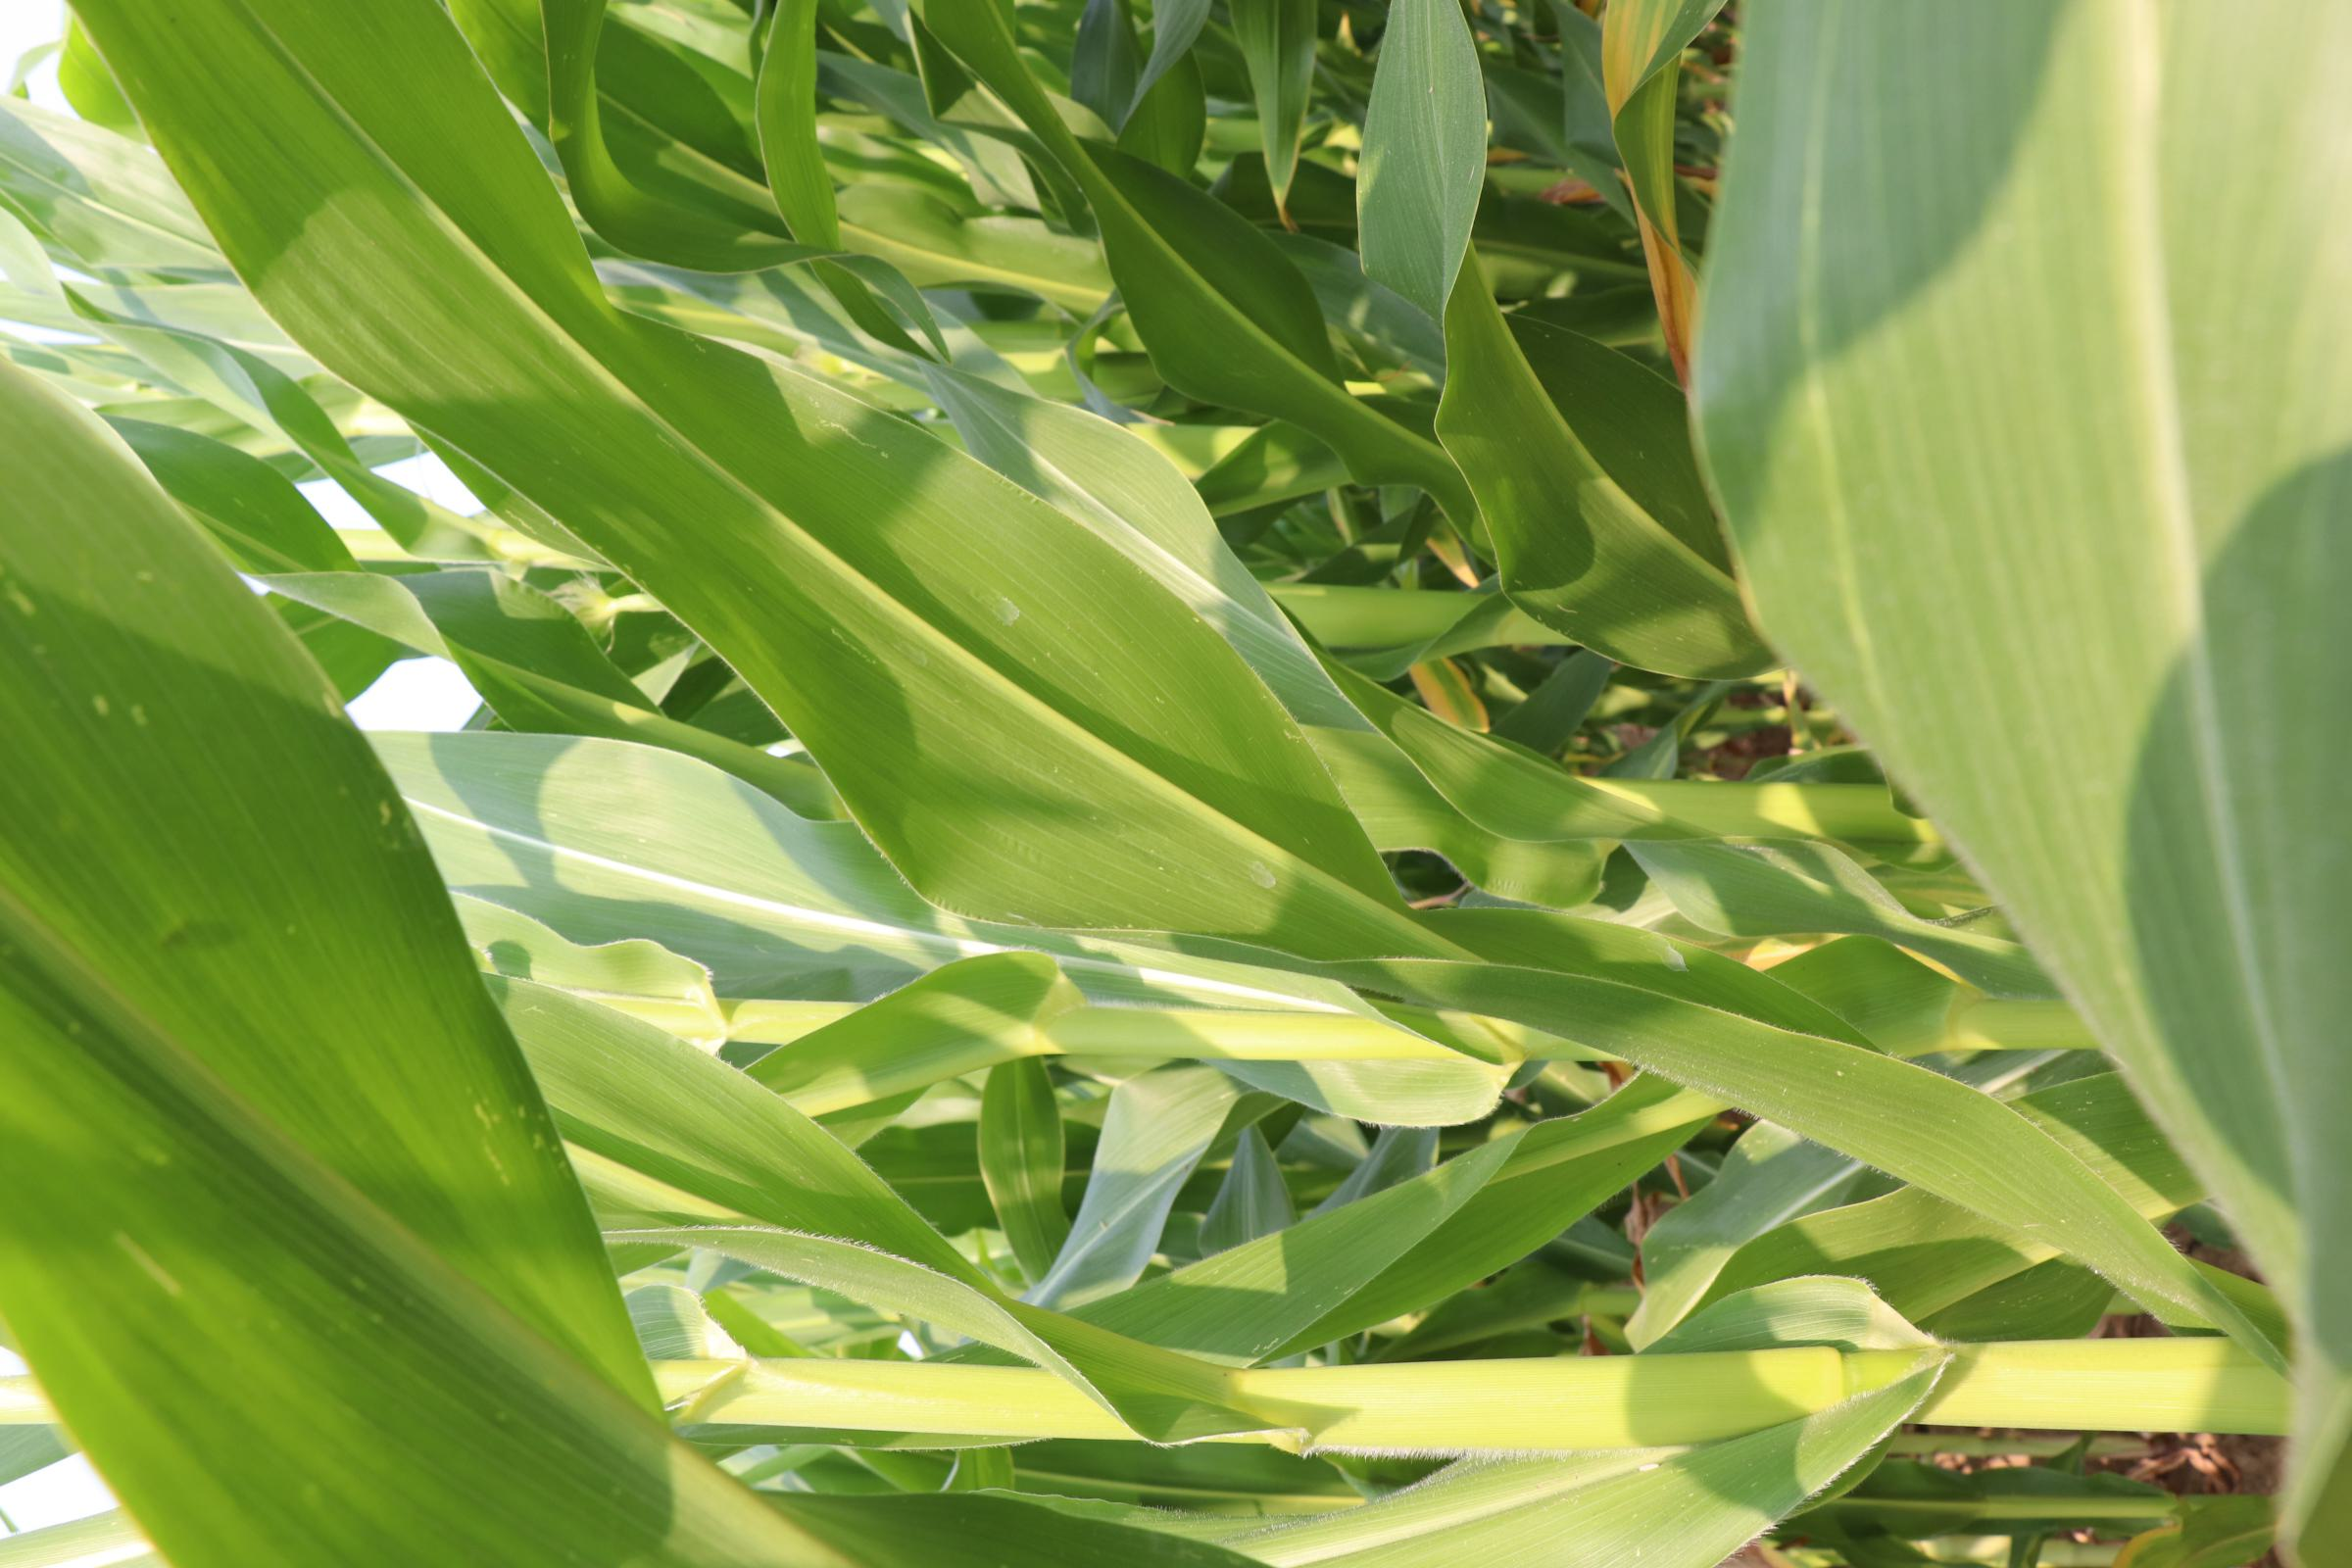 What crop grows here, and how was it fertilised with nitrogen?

maize, reduced nitrogen fertilisation
